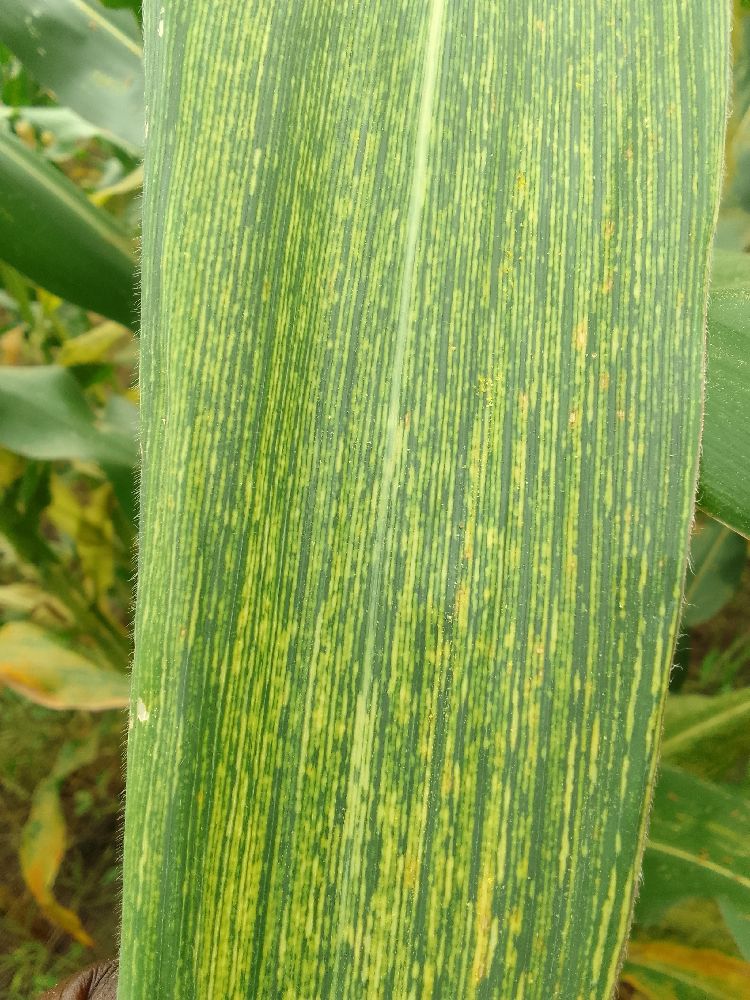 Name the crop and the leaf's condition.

maize, maize streak virus
